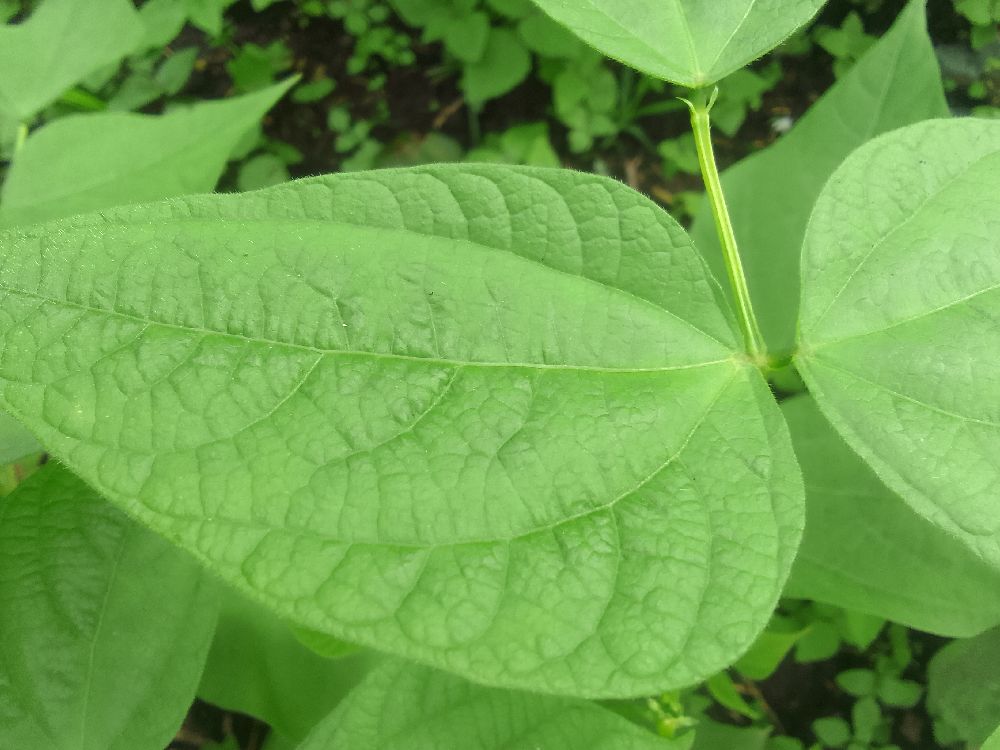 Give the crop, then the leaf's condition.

common bean, healthy
